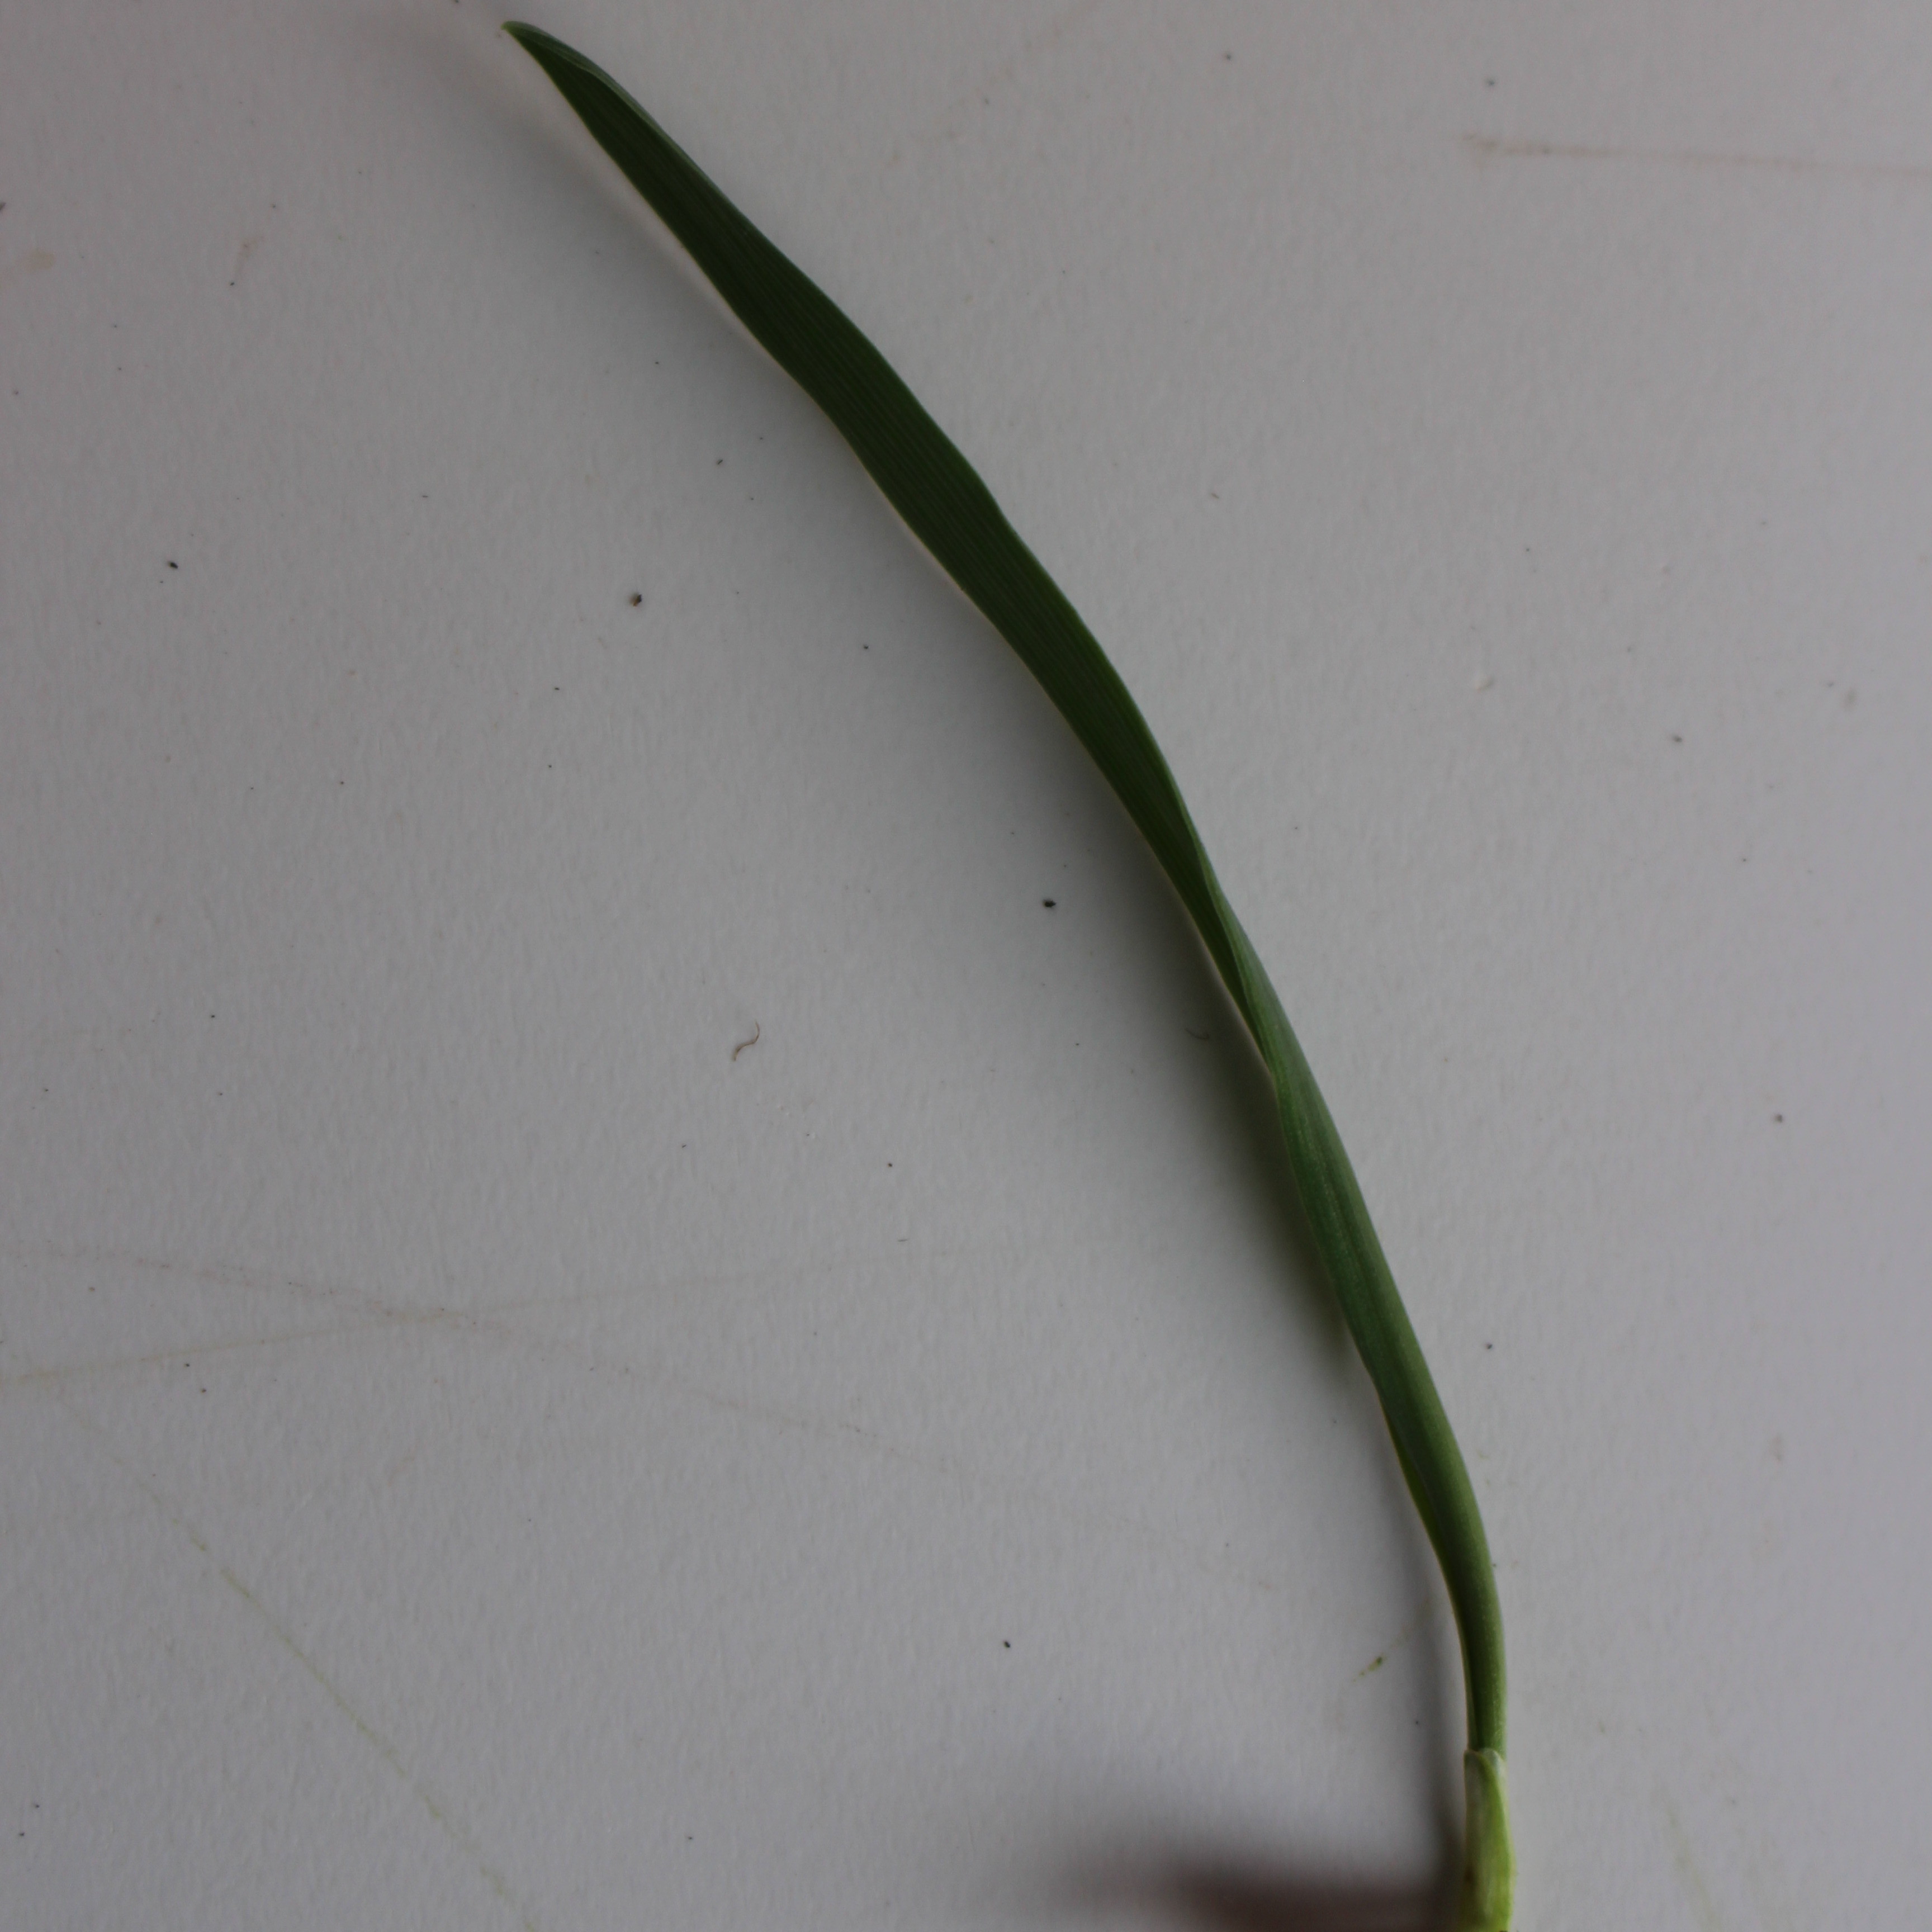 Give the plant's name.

Avena sterilis
